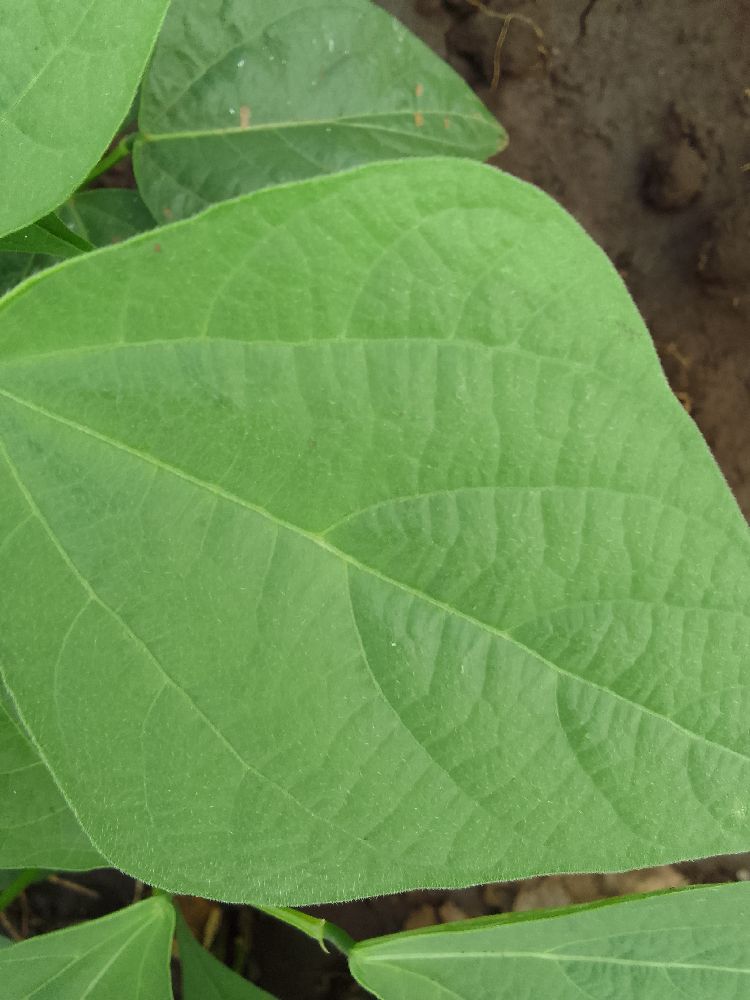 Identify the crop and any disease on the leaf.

common bean, healthy
